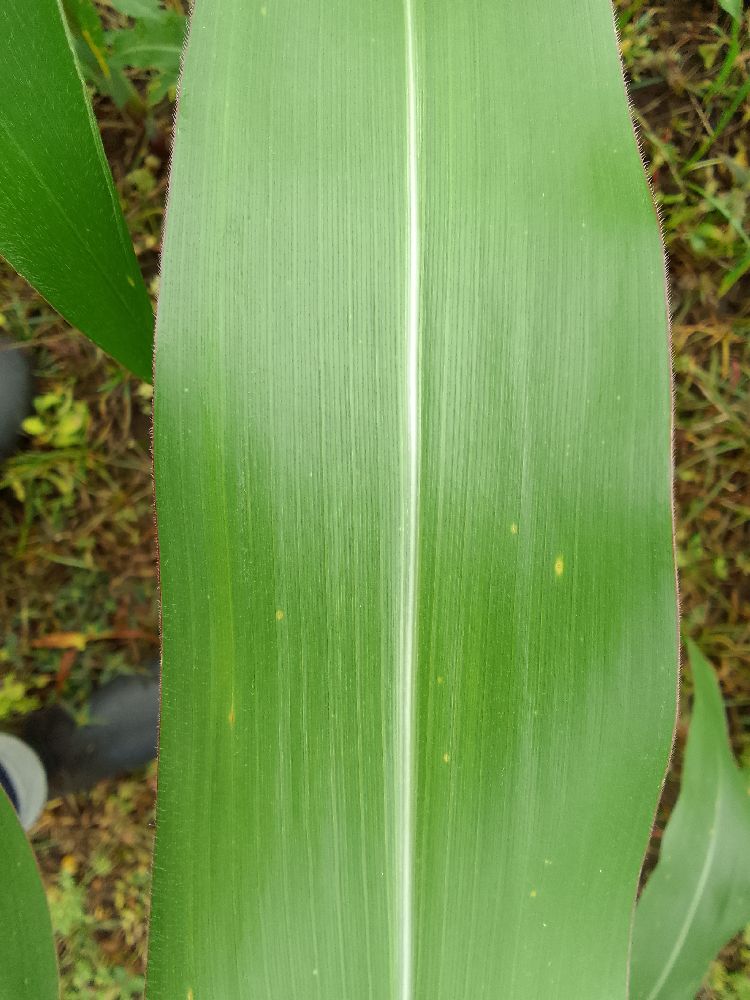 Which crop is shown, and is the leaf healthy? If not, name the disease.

maize, healthy
